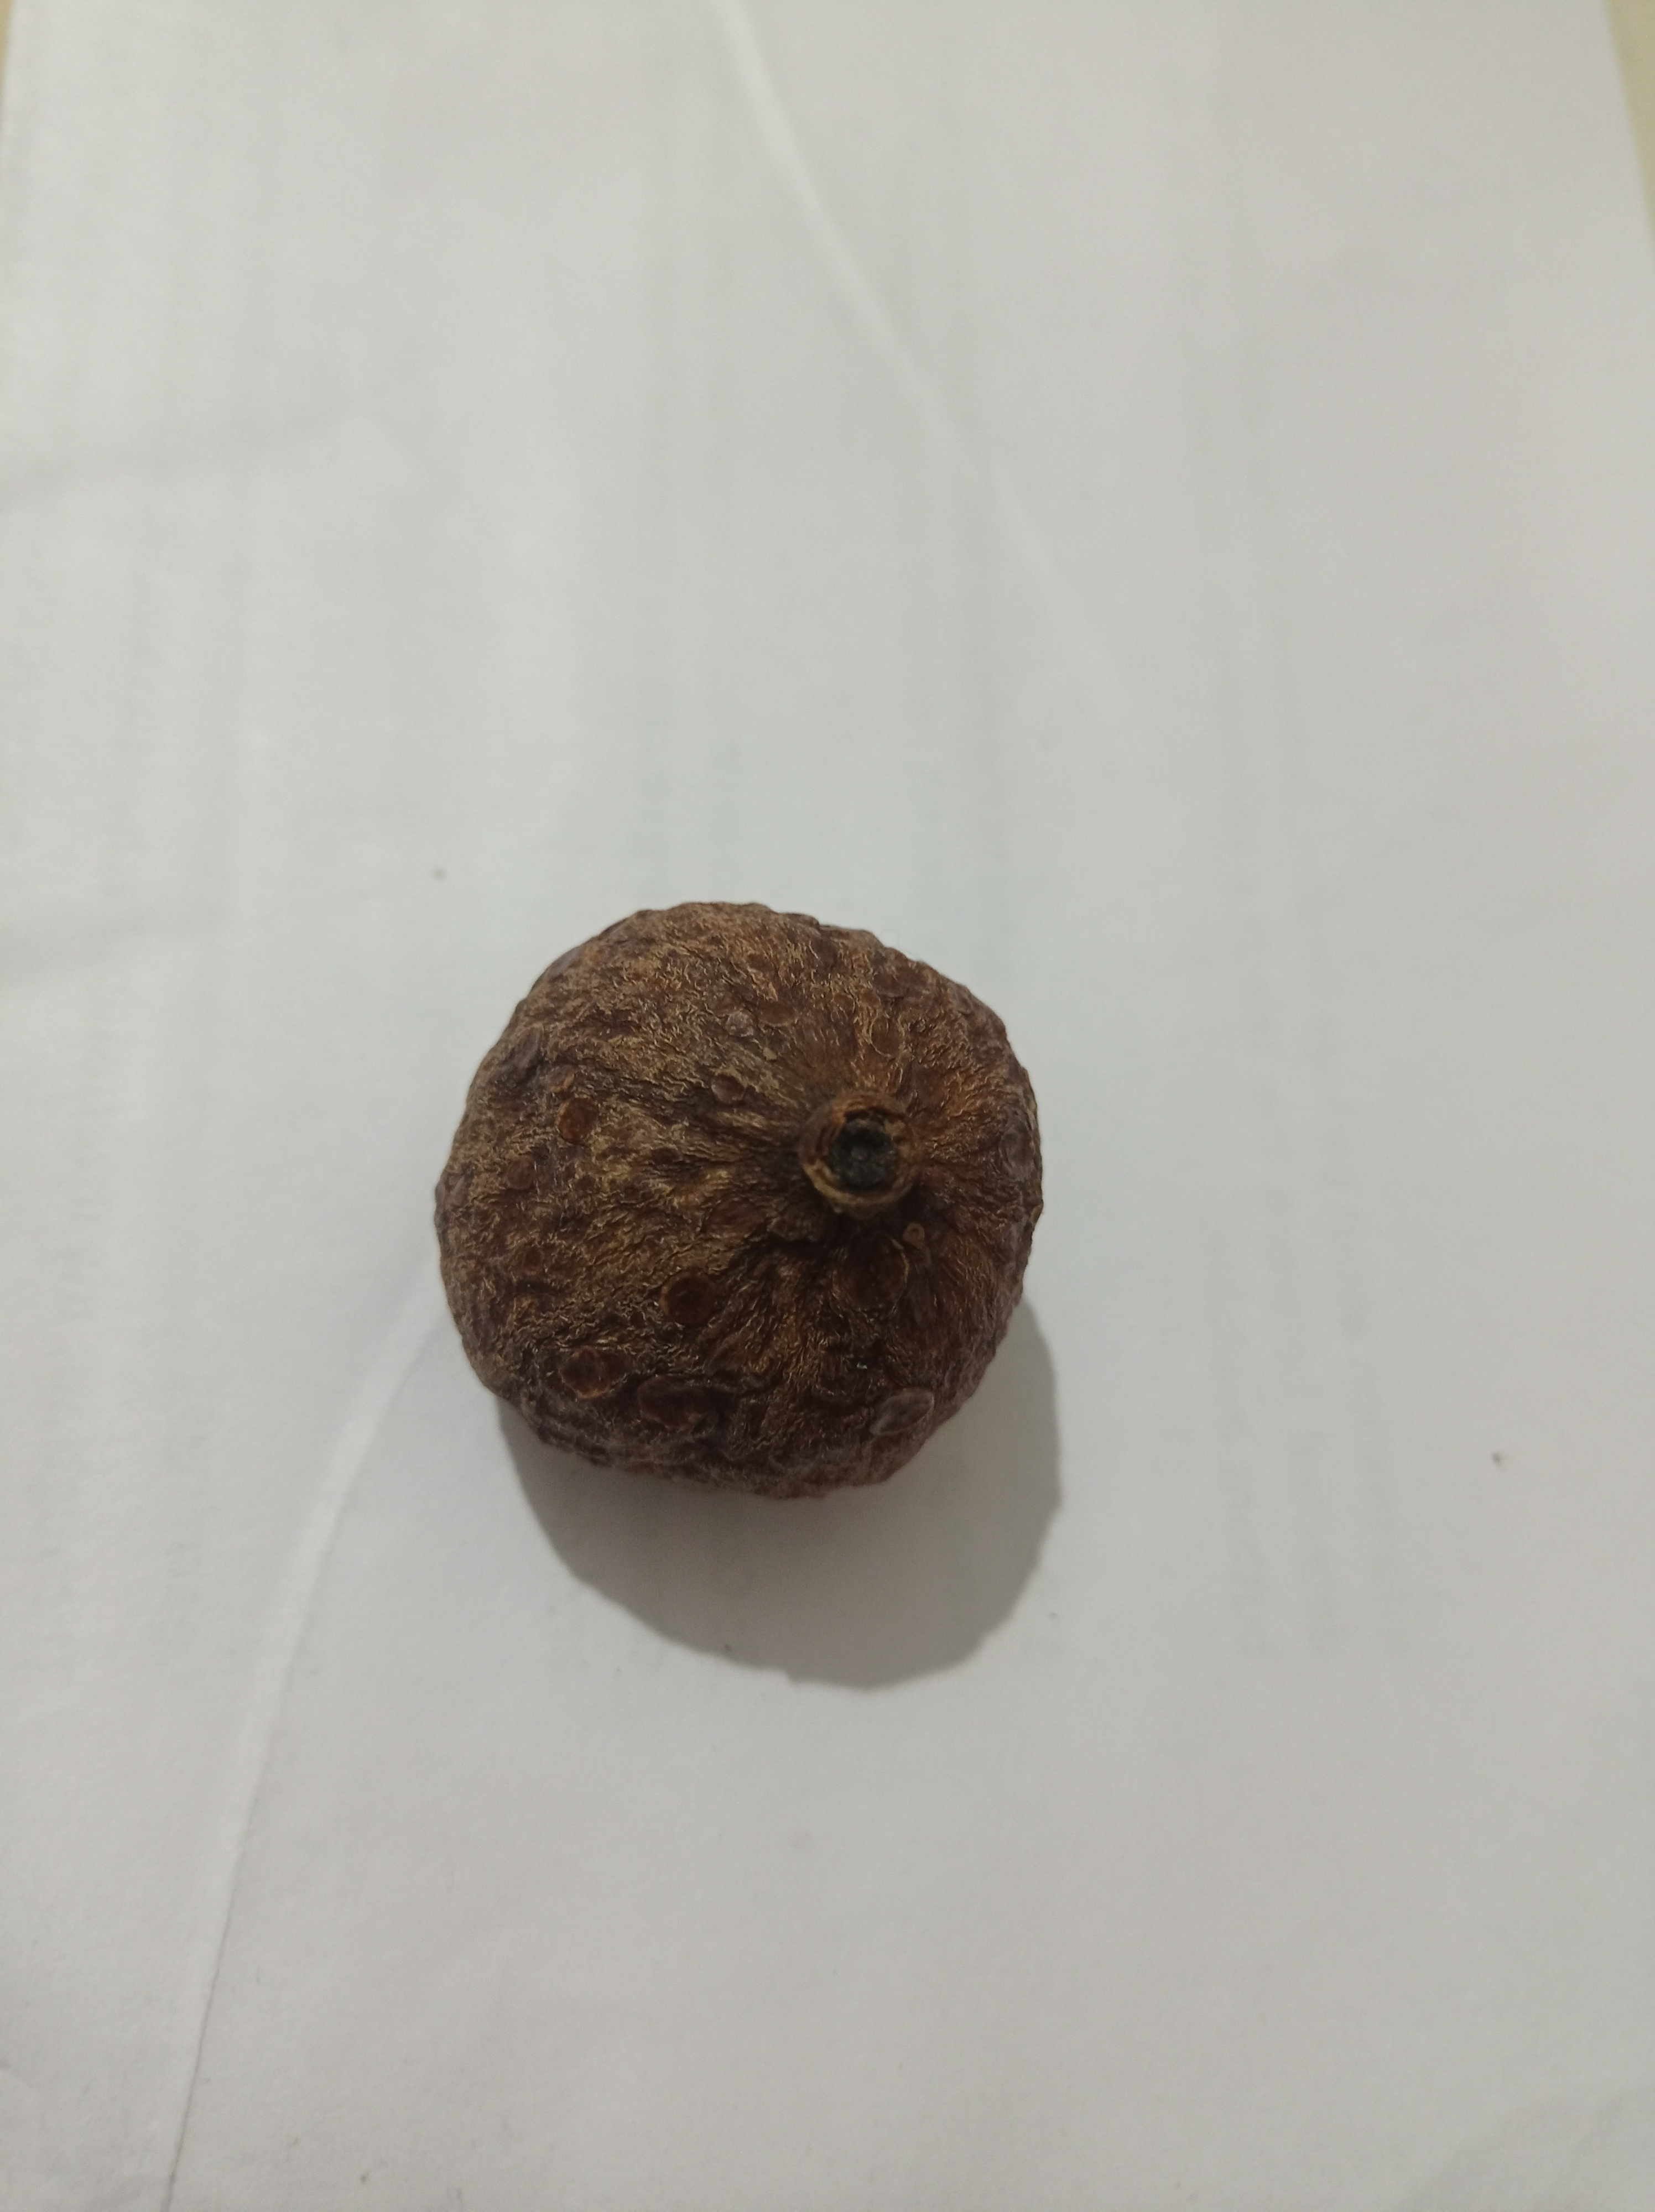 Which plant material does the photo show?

madanphal
